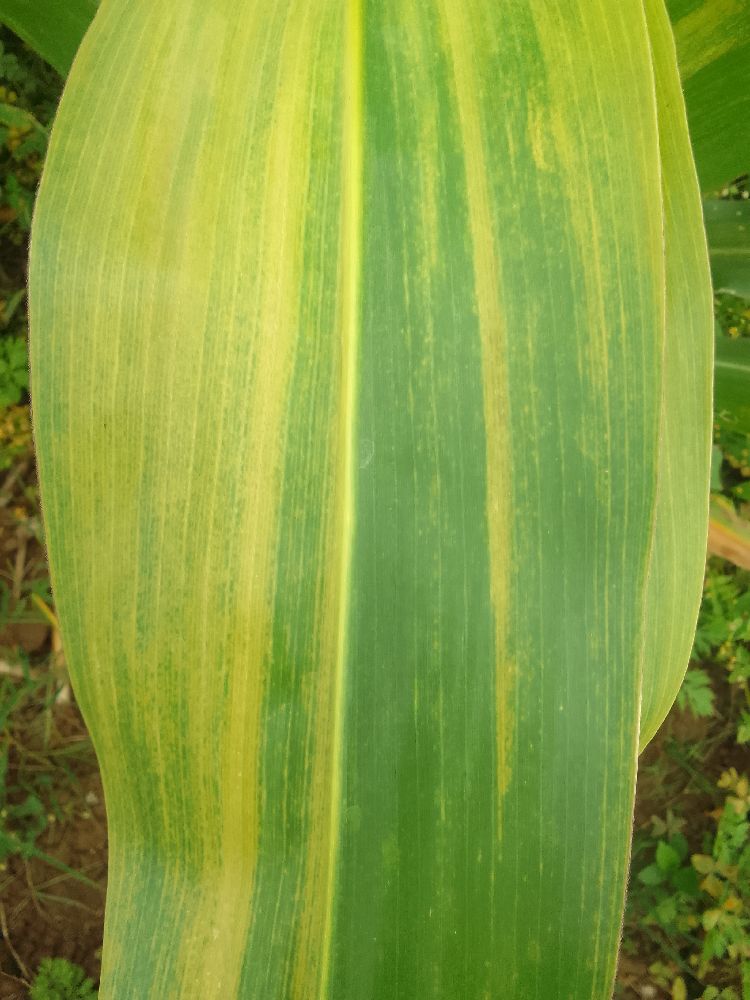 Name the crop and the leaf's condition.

maize, maize lethal necrosis
